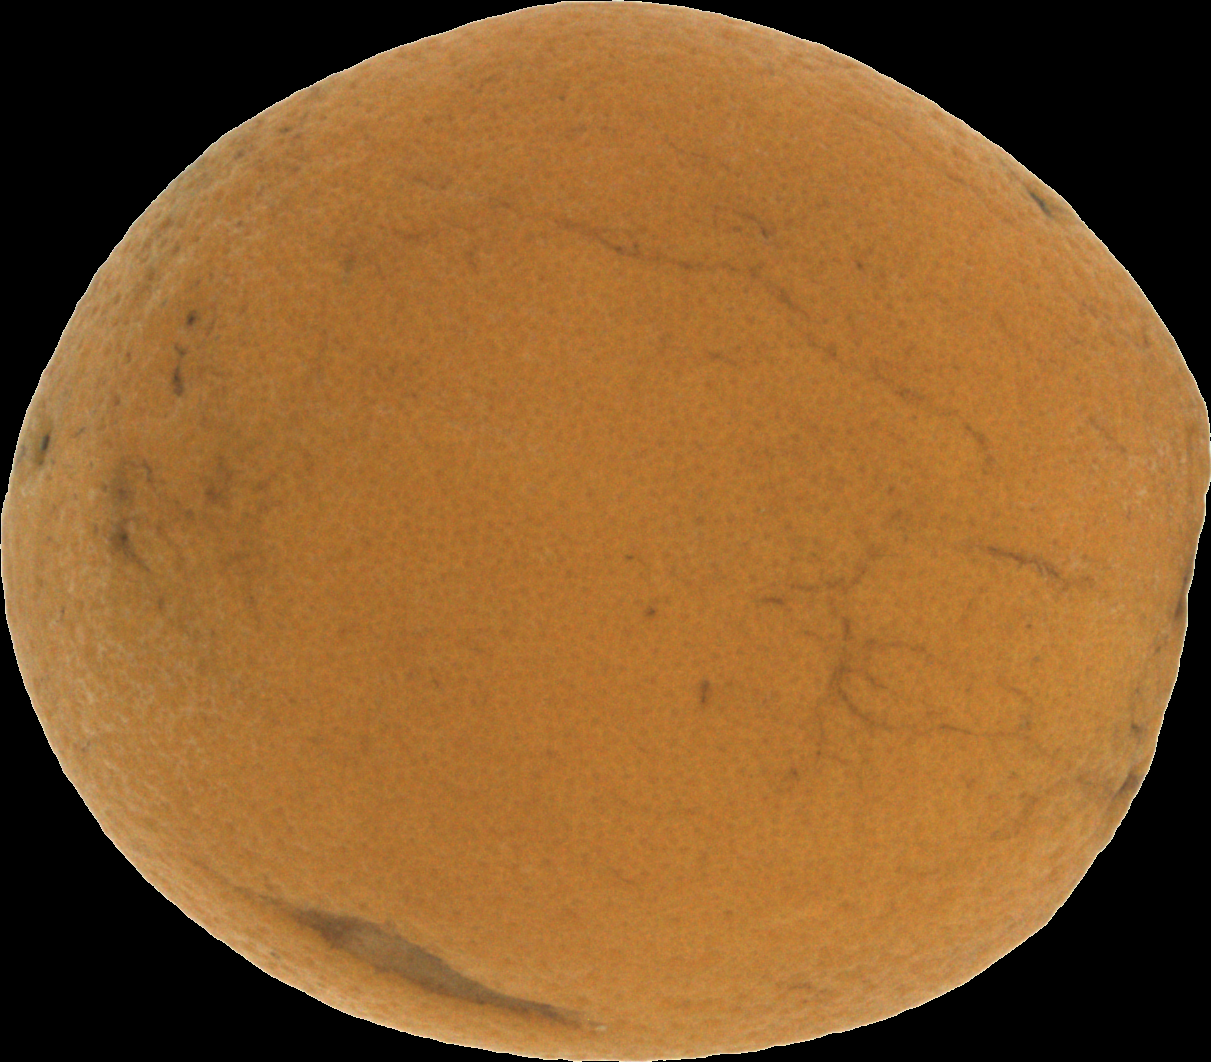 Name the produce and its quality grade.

orange, bad
